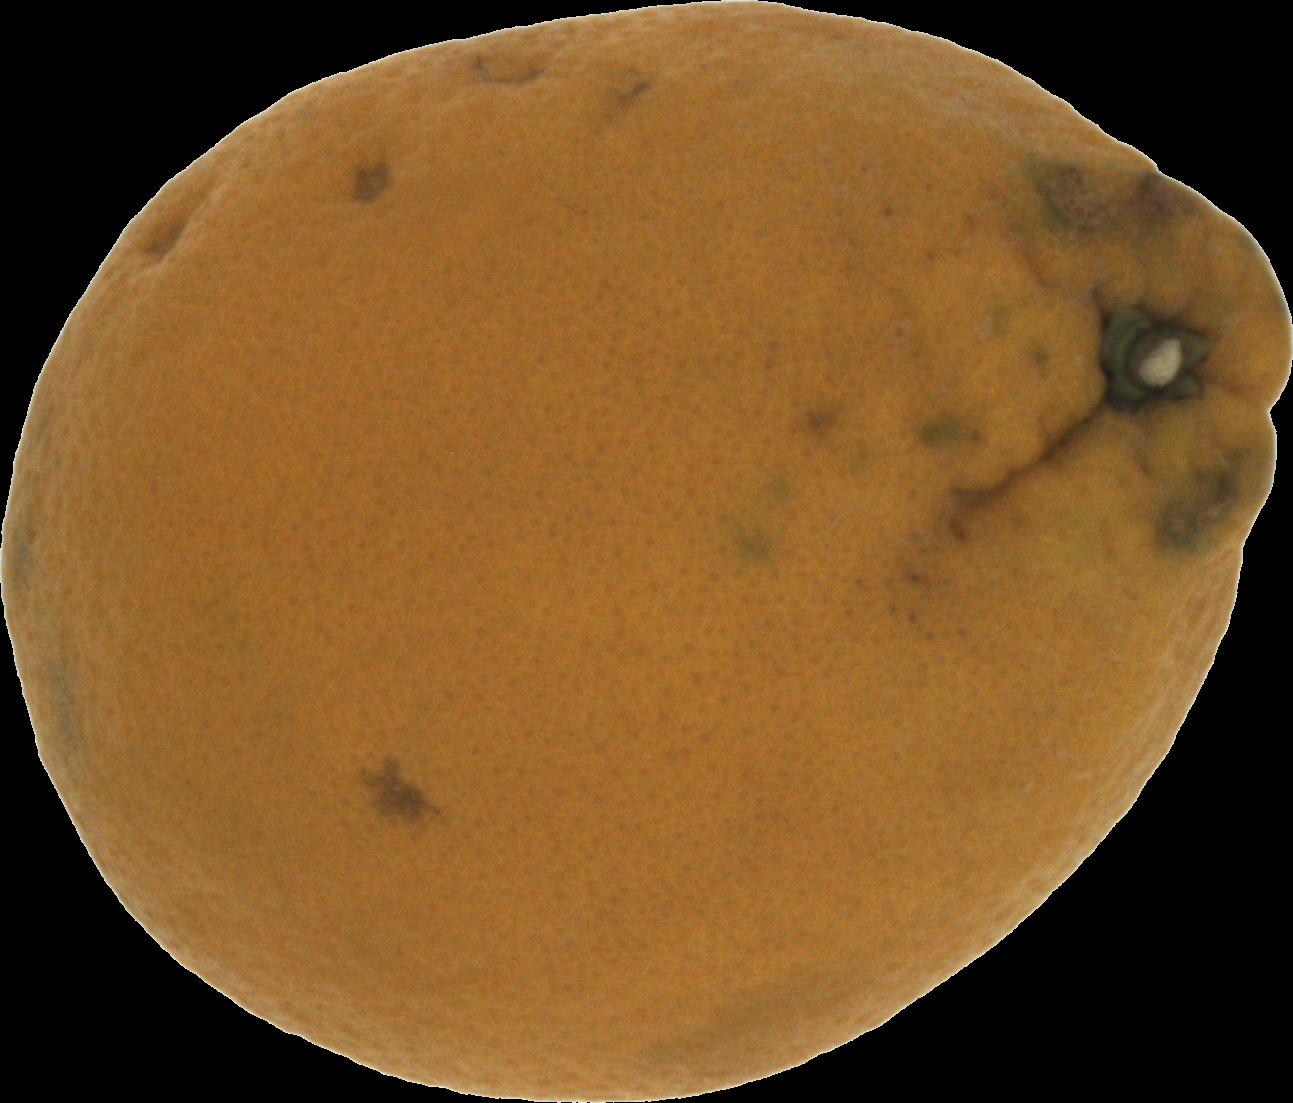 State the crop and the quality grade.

orange, bad
